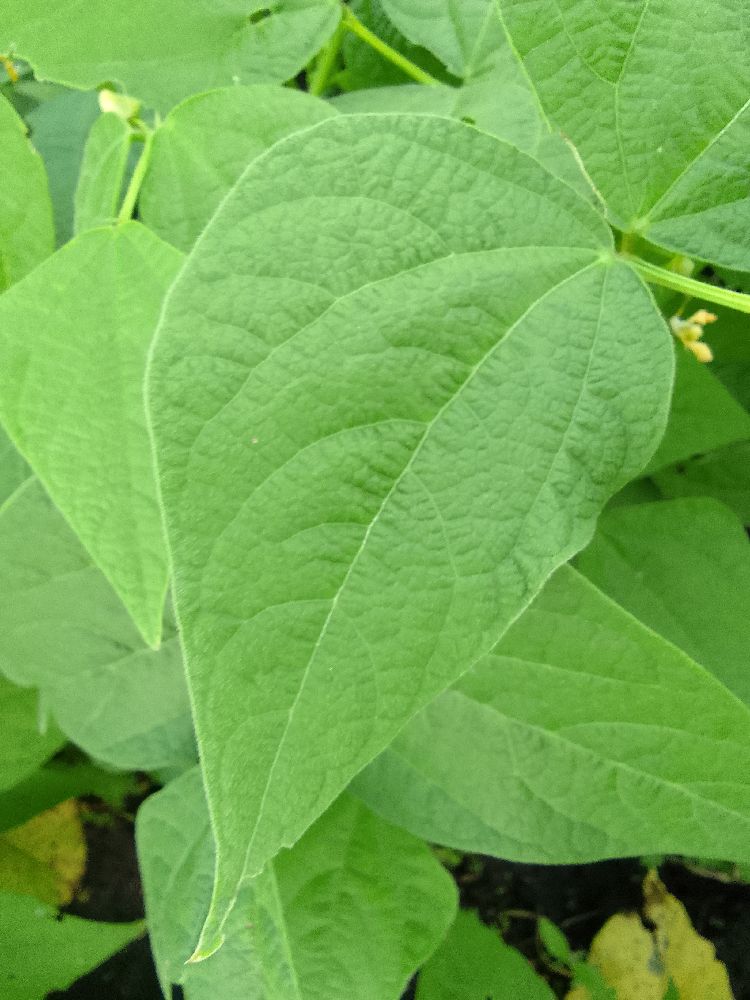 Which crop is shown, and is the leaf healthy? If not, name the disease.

common bean, healthy
